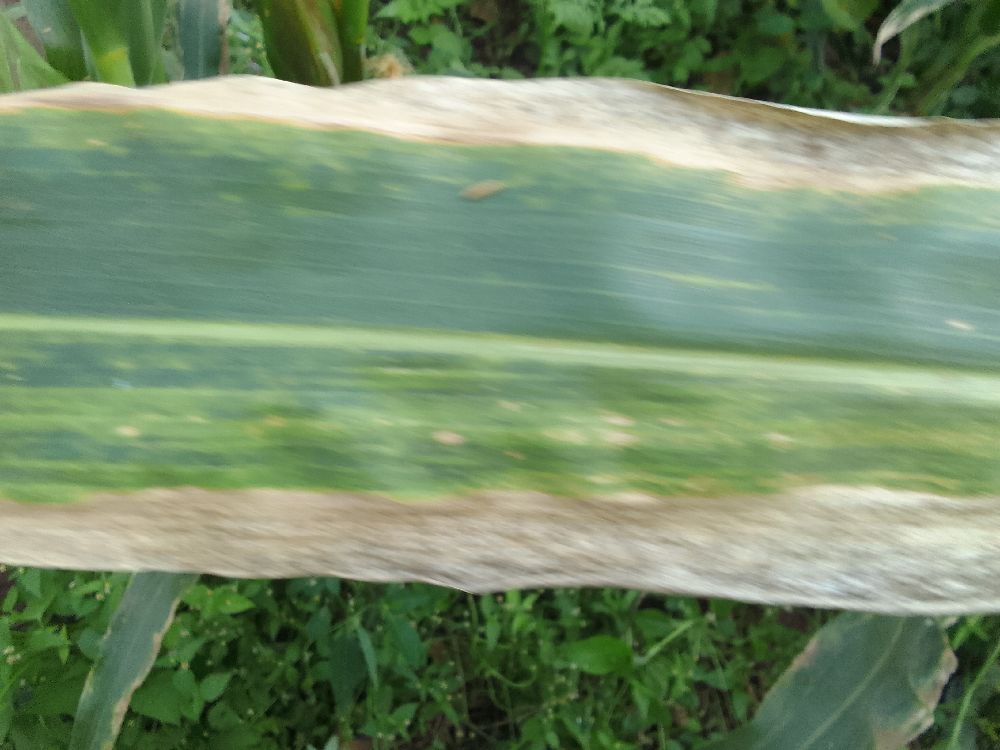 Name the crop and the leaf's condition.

maize, maize lethal necrosis
